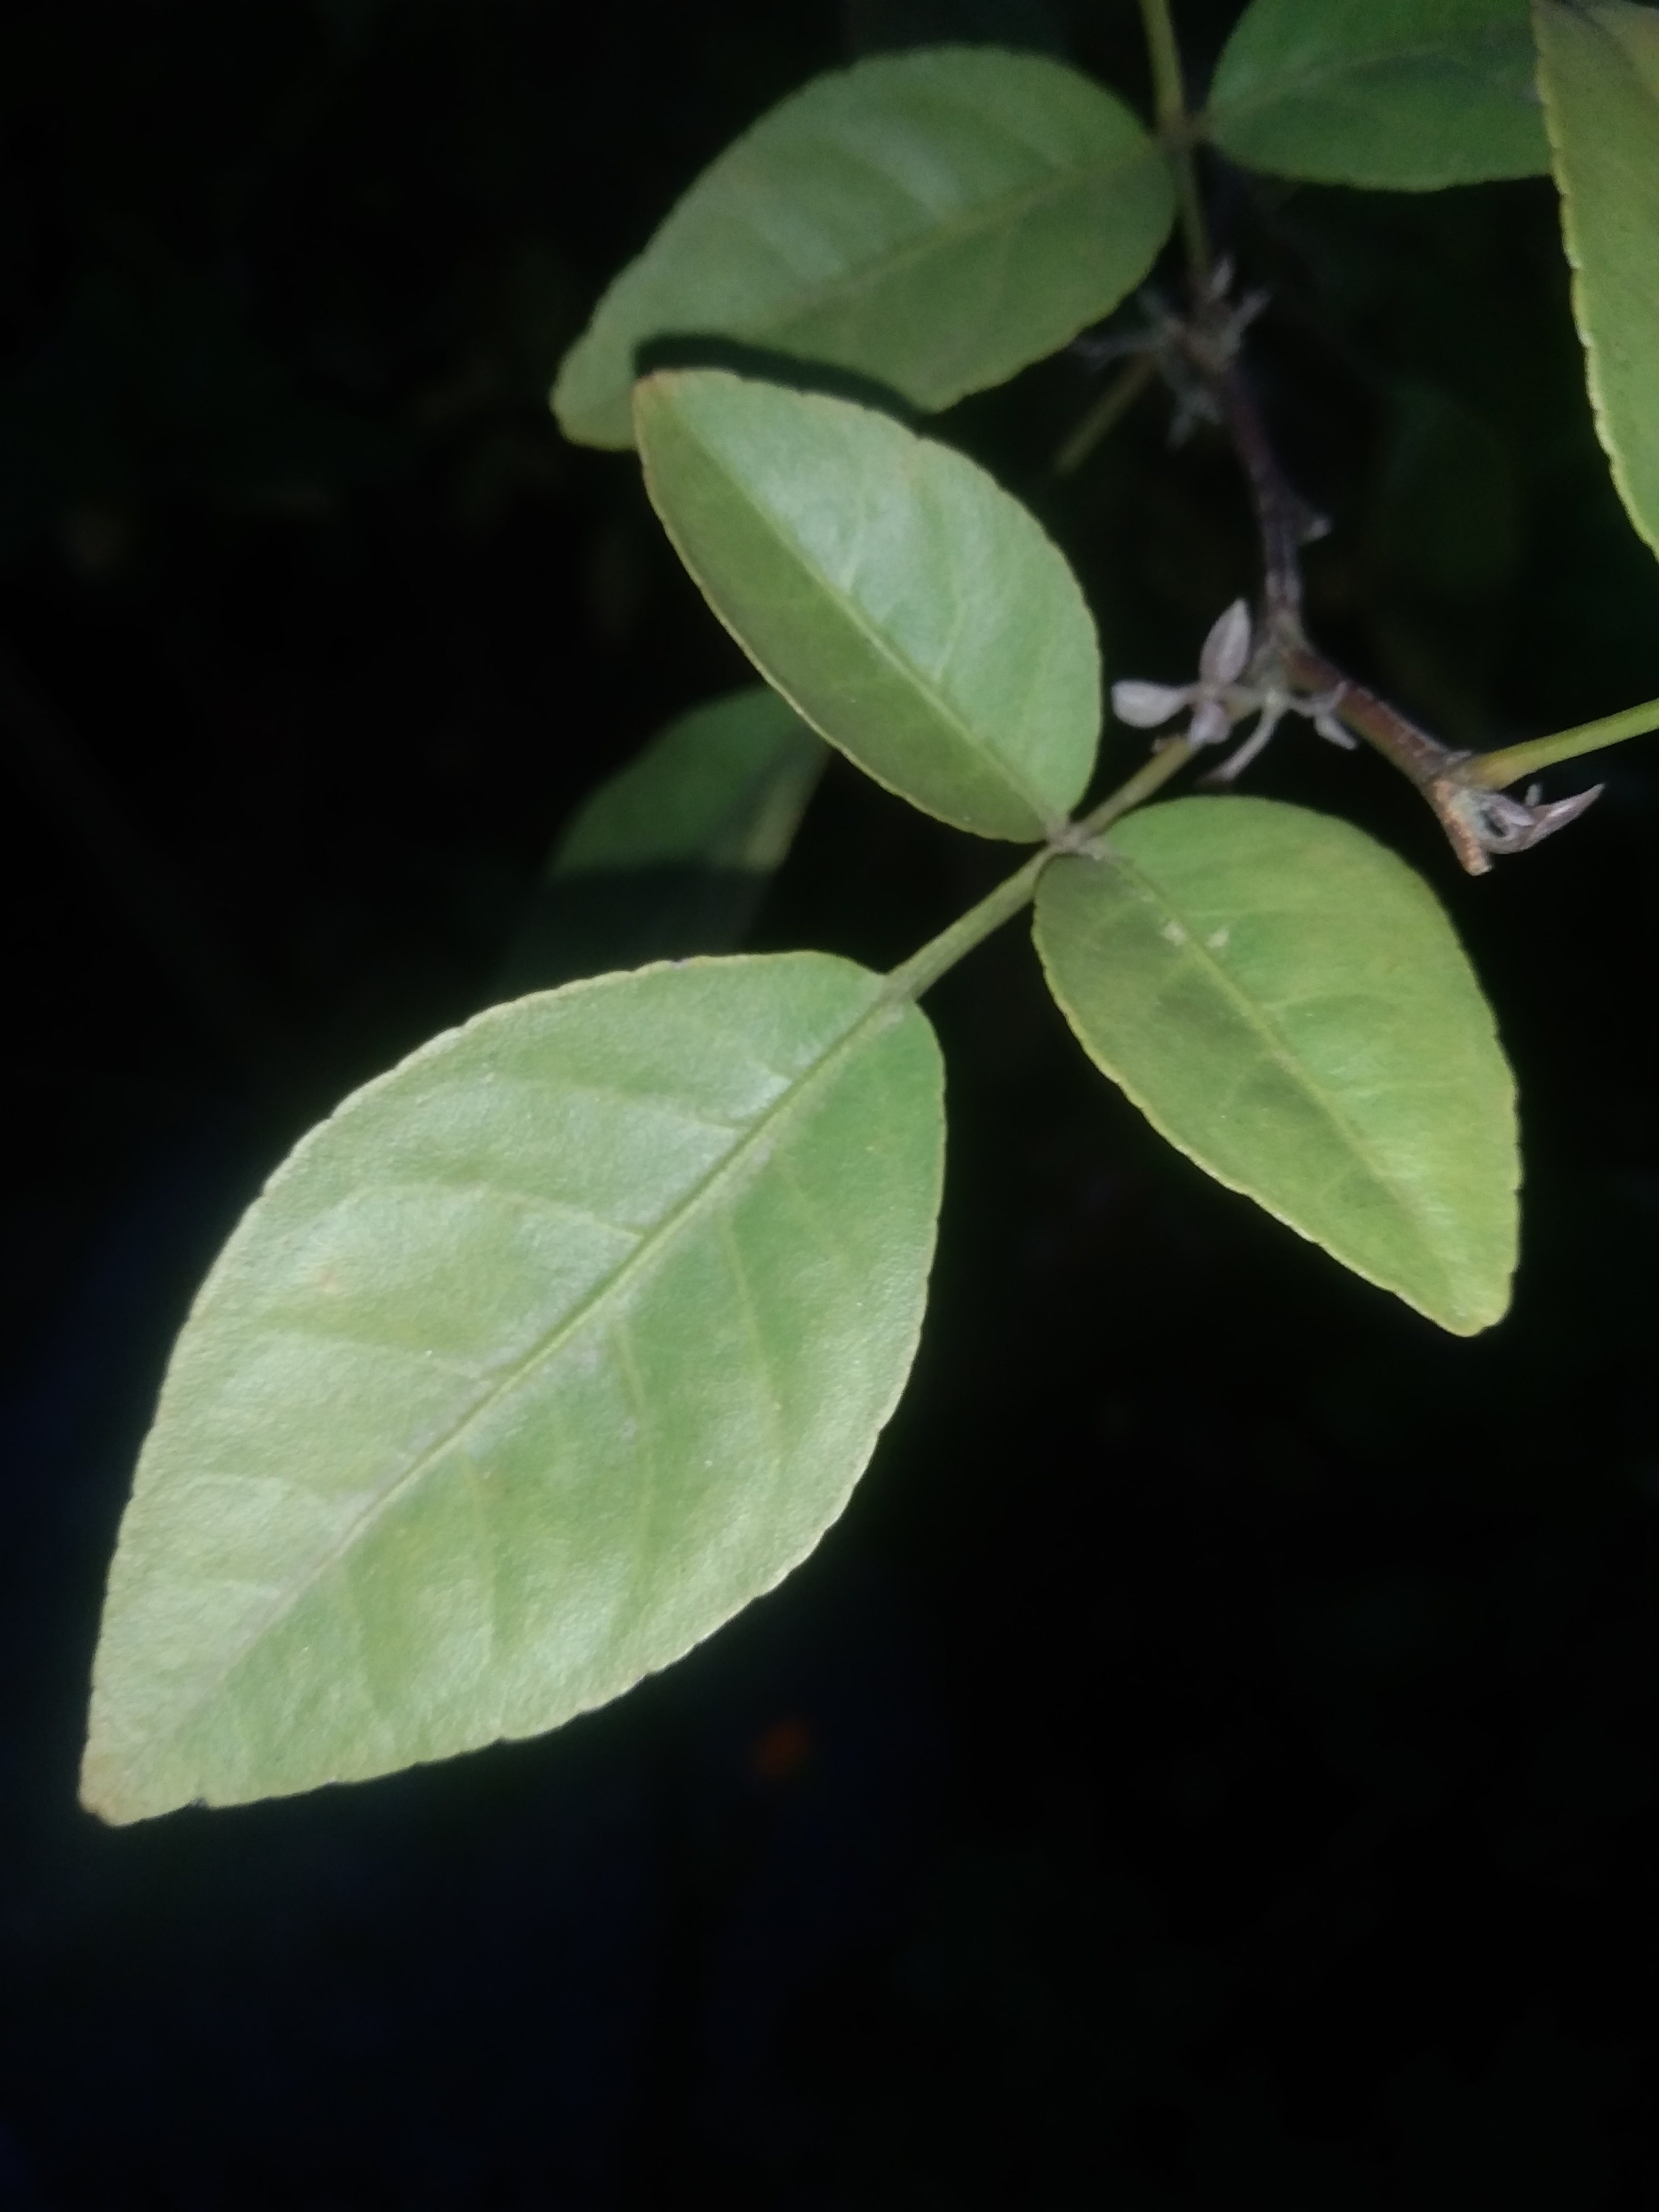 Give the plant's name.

wood apple
